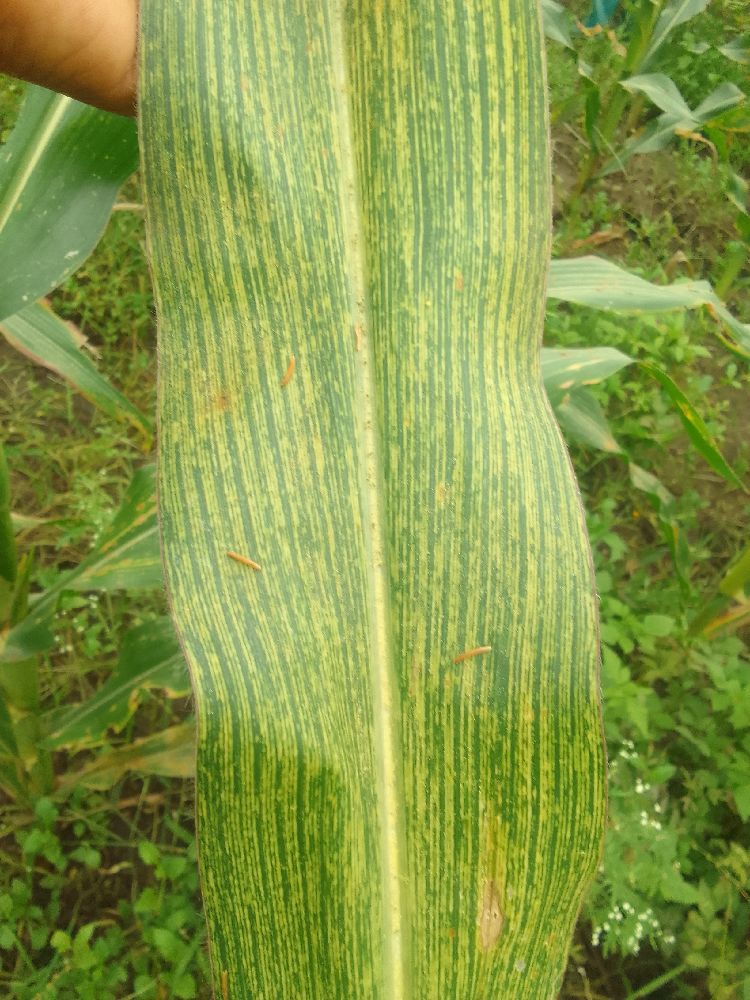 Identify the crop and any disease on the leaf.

maize, maize streak virus
